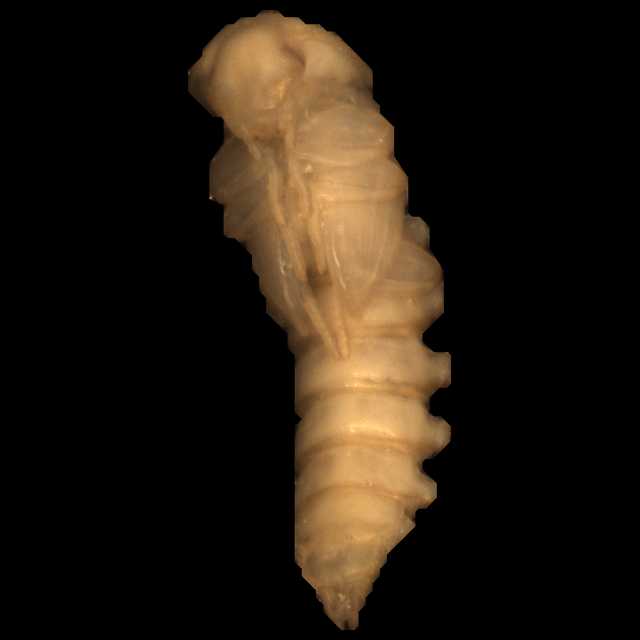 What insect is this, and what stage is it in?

mealworm pupa
